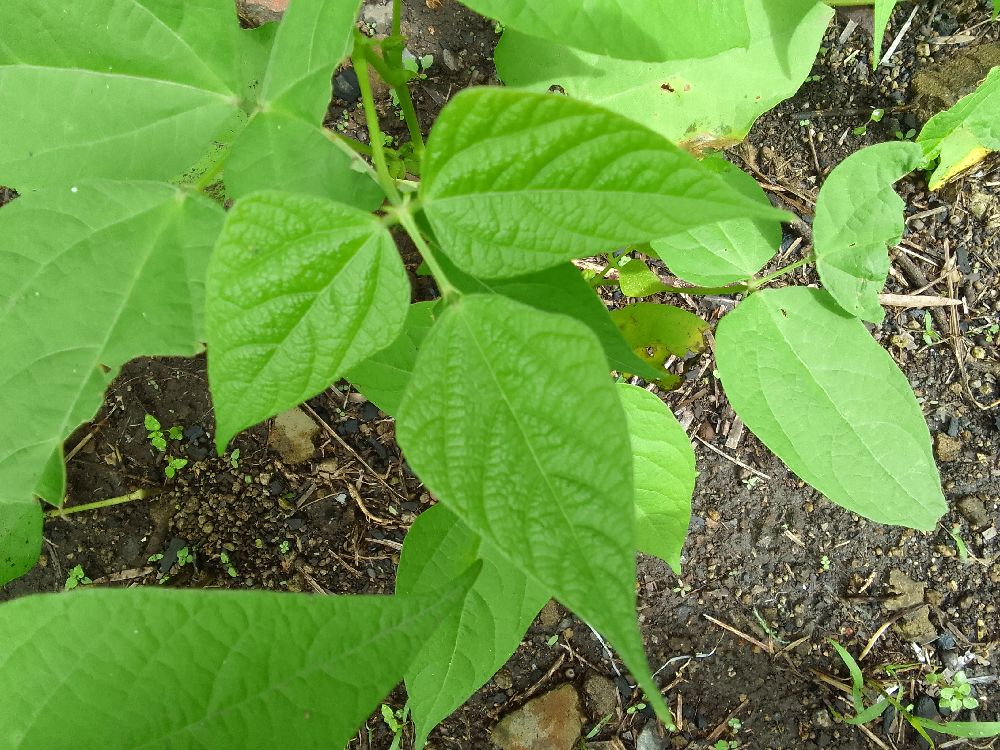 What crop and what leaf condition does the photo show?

common bean, healthy
